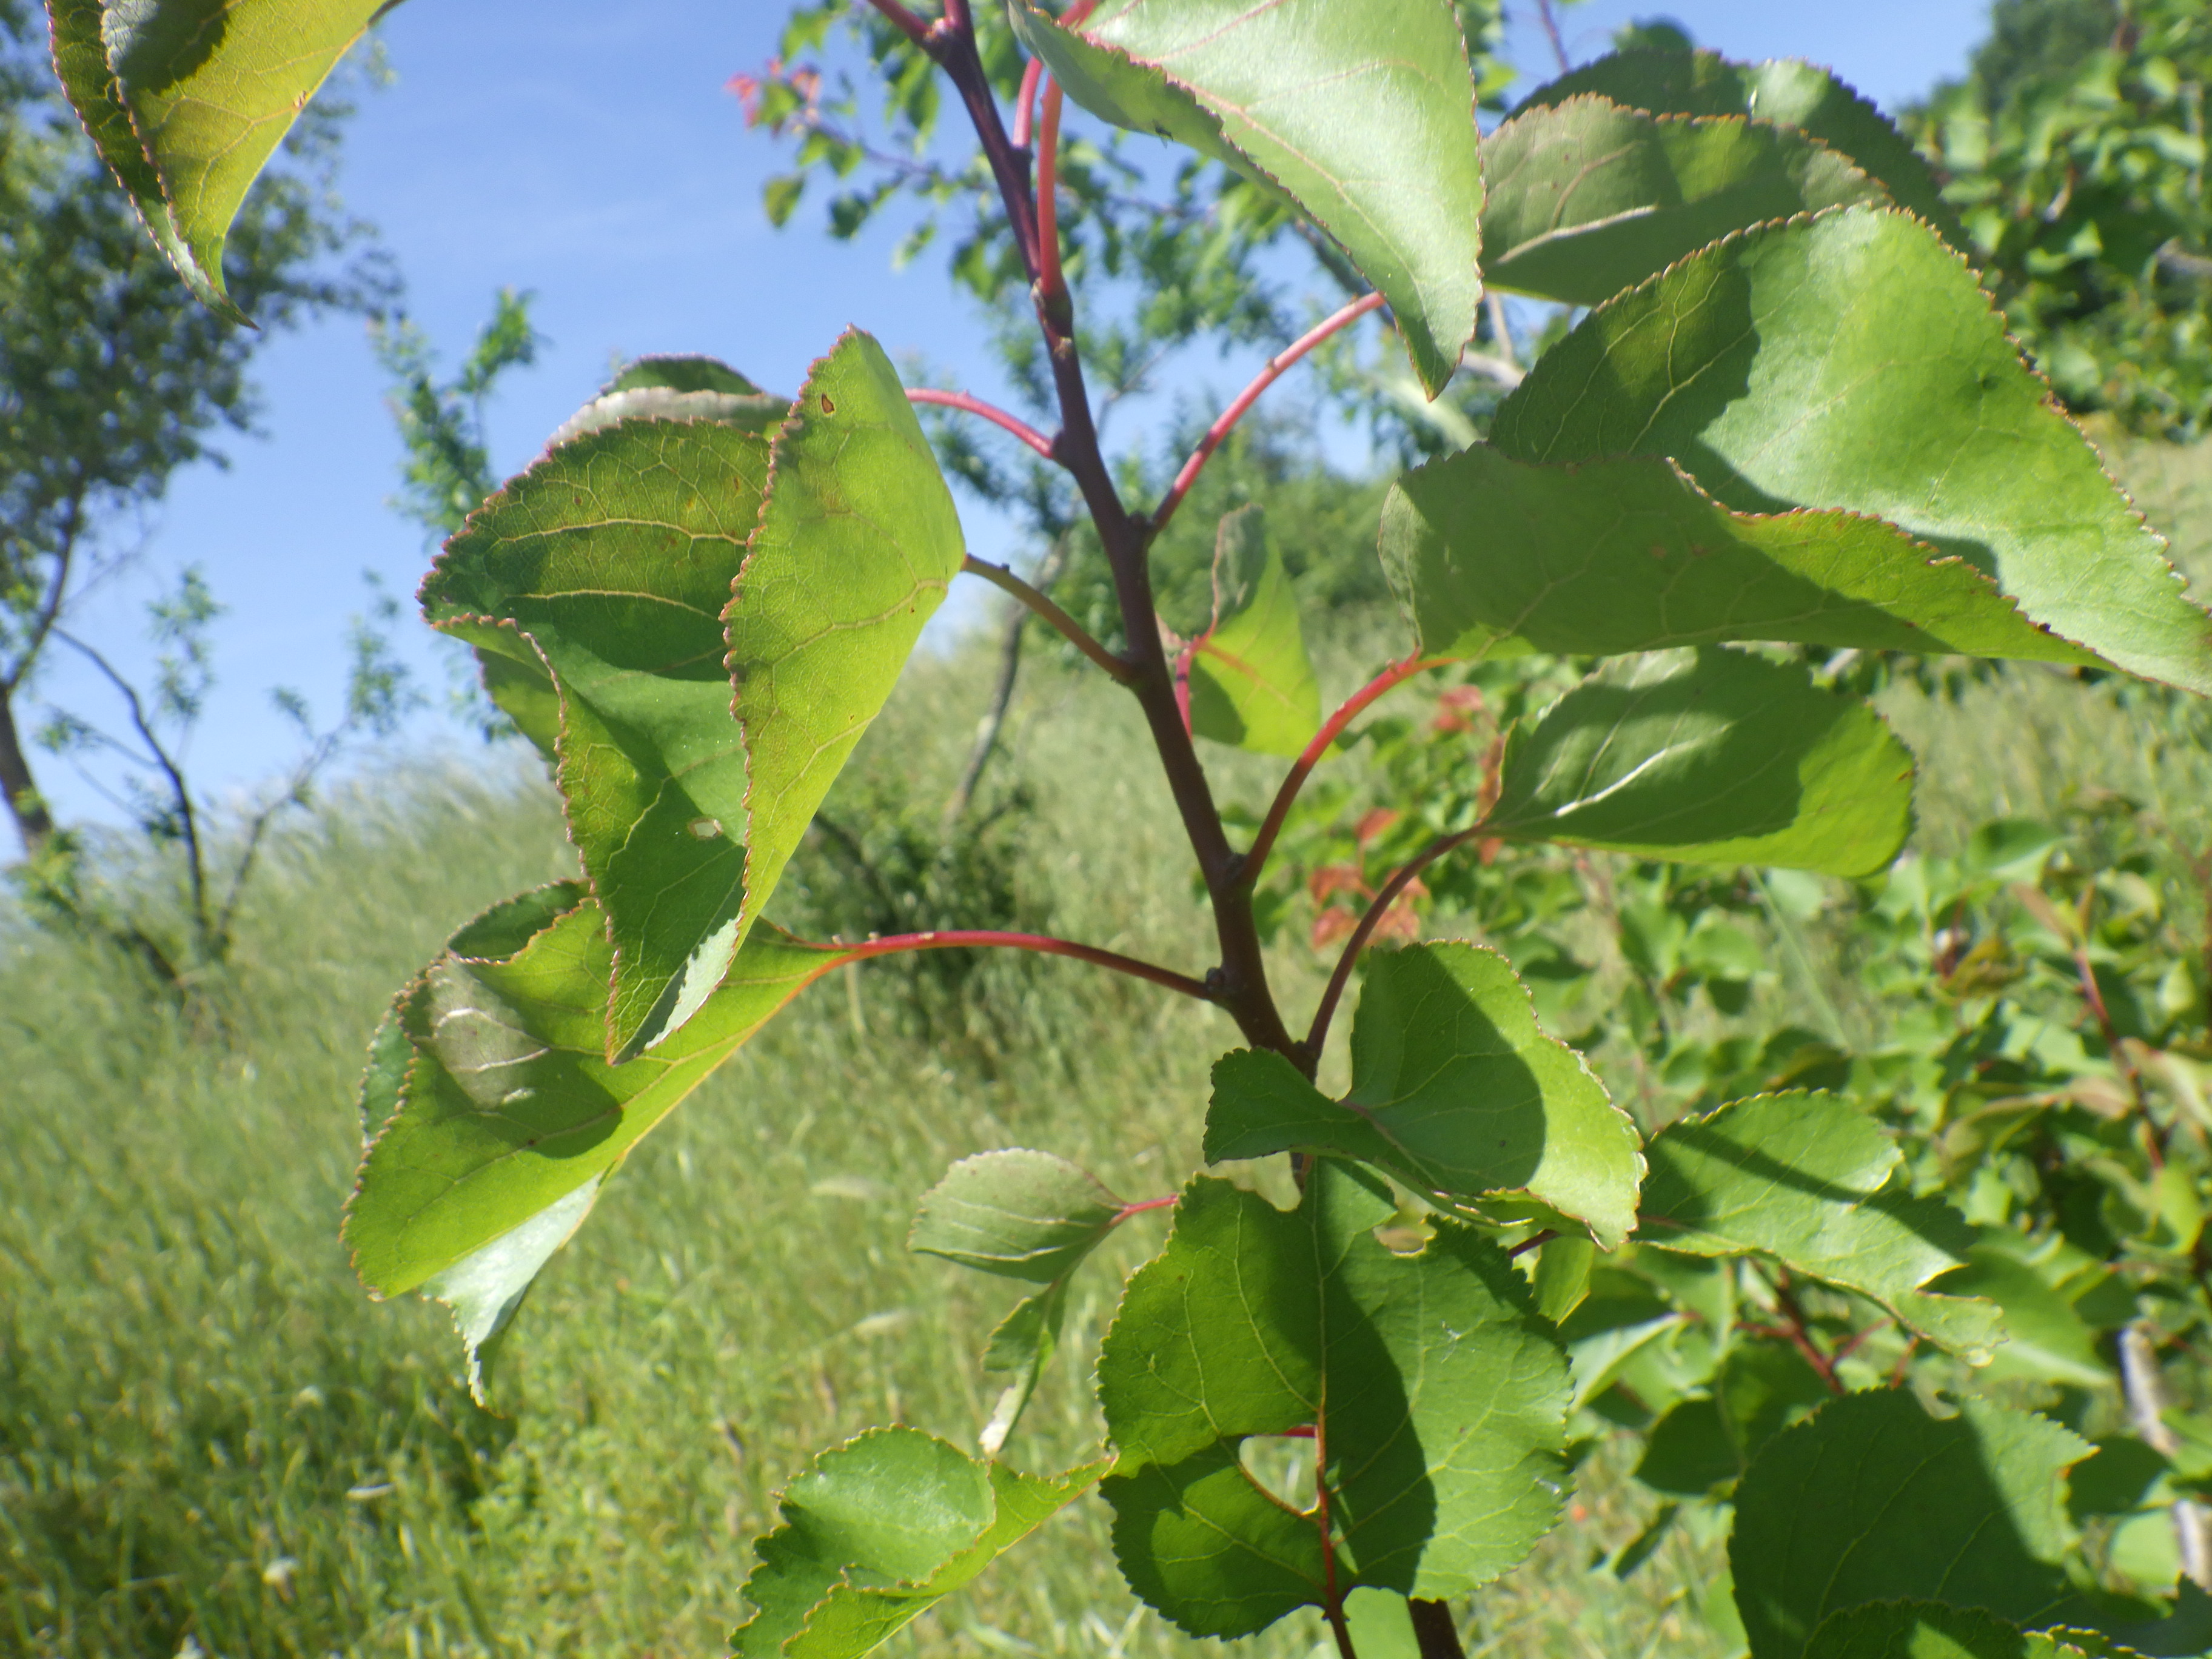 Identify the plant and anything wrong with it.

apricot, phytophagous, shot hole disease
